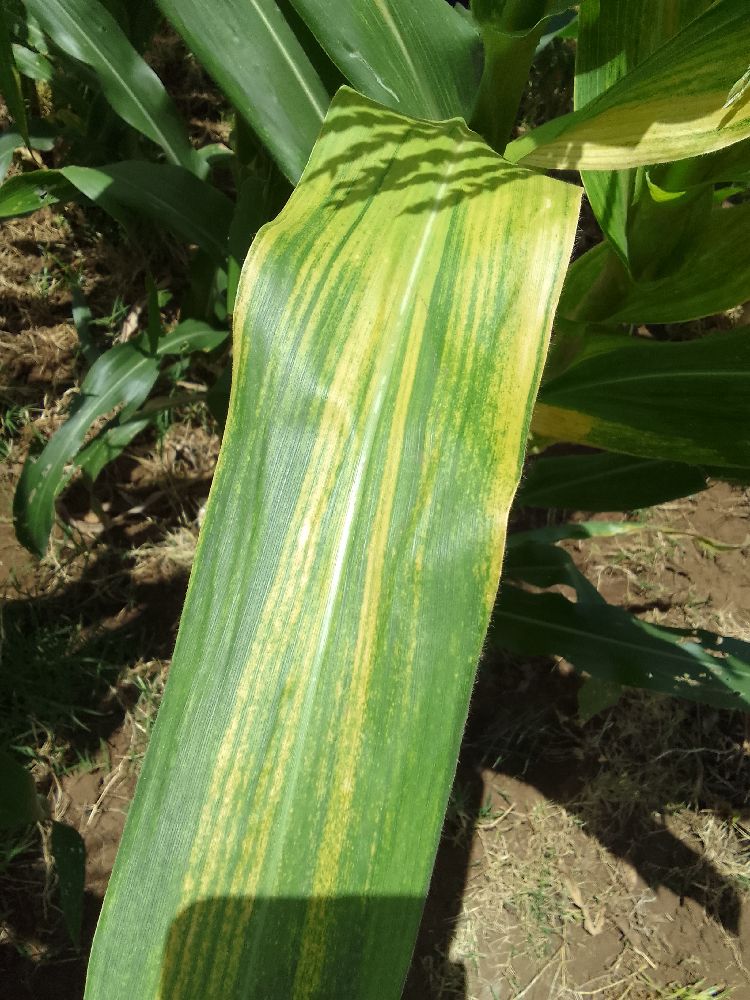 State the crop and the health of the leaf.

maize, maize lethal necrosis
